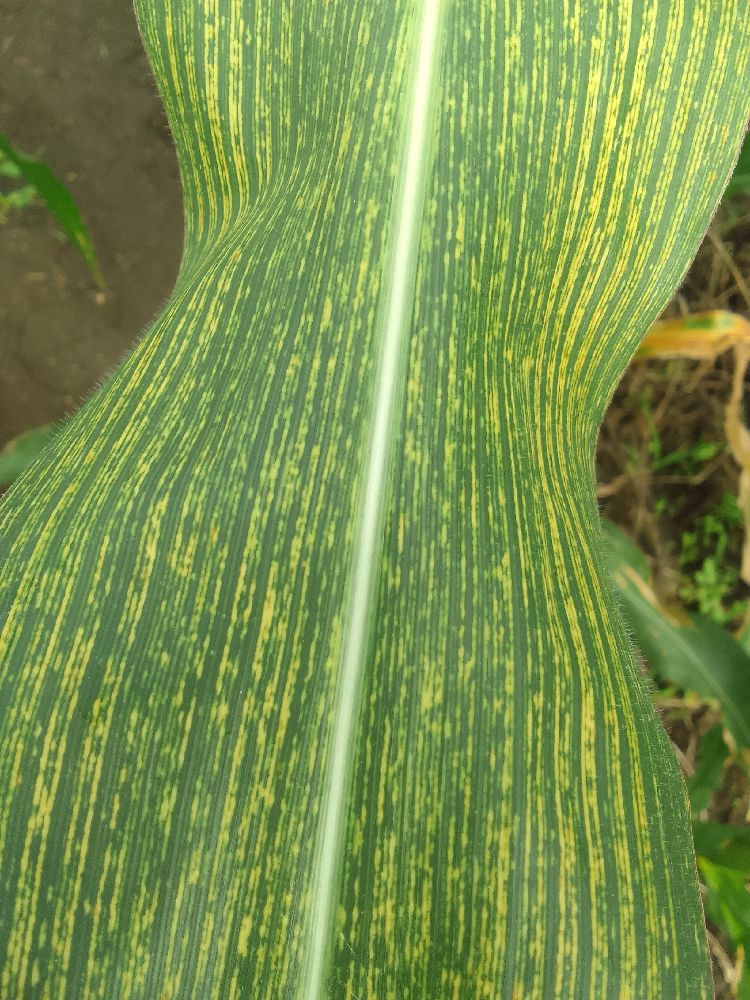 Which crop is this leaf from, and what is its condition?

maize, maize streak virus
